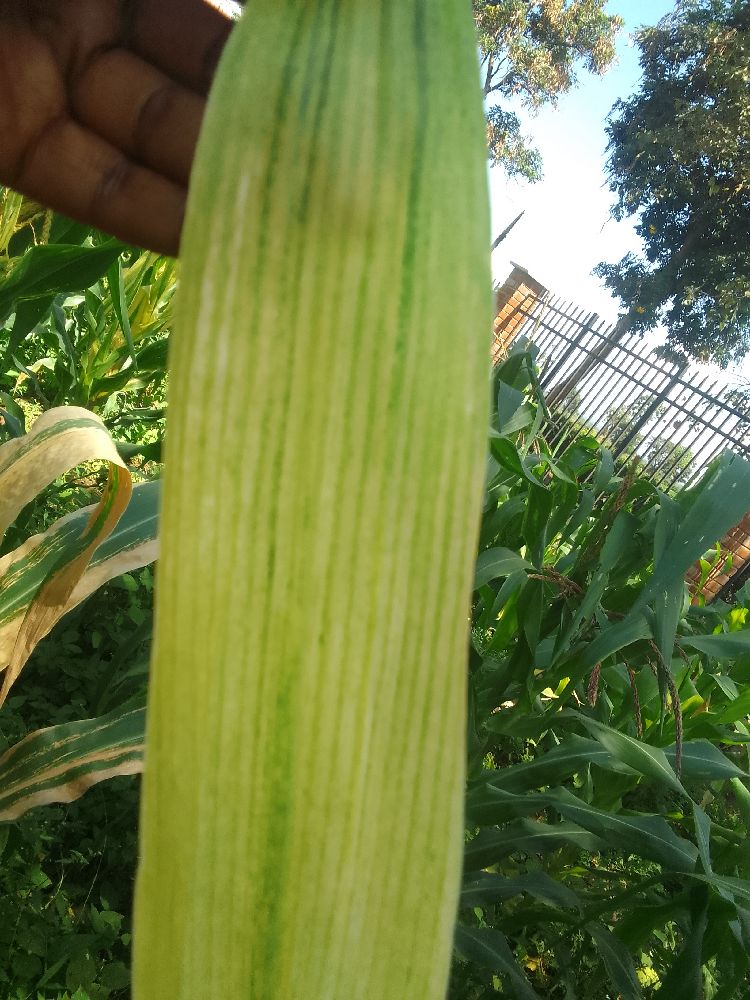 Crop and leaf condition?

maize, maize lethal necrosis
